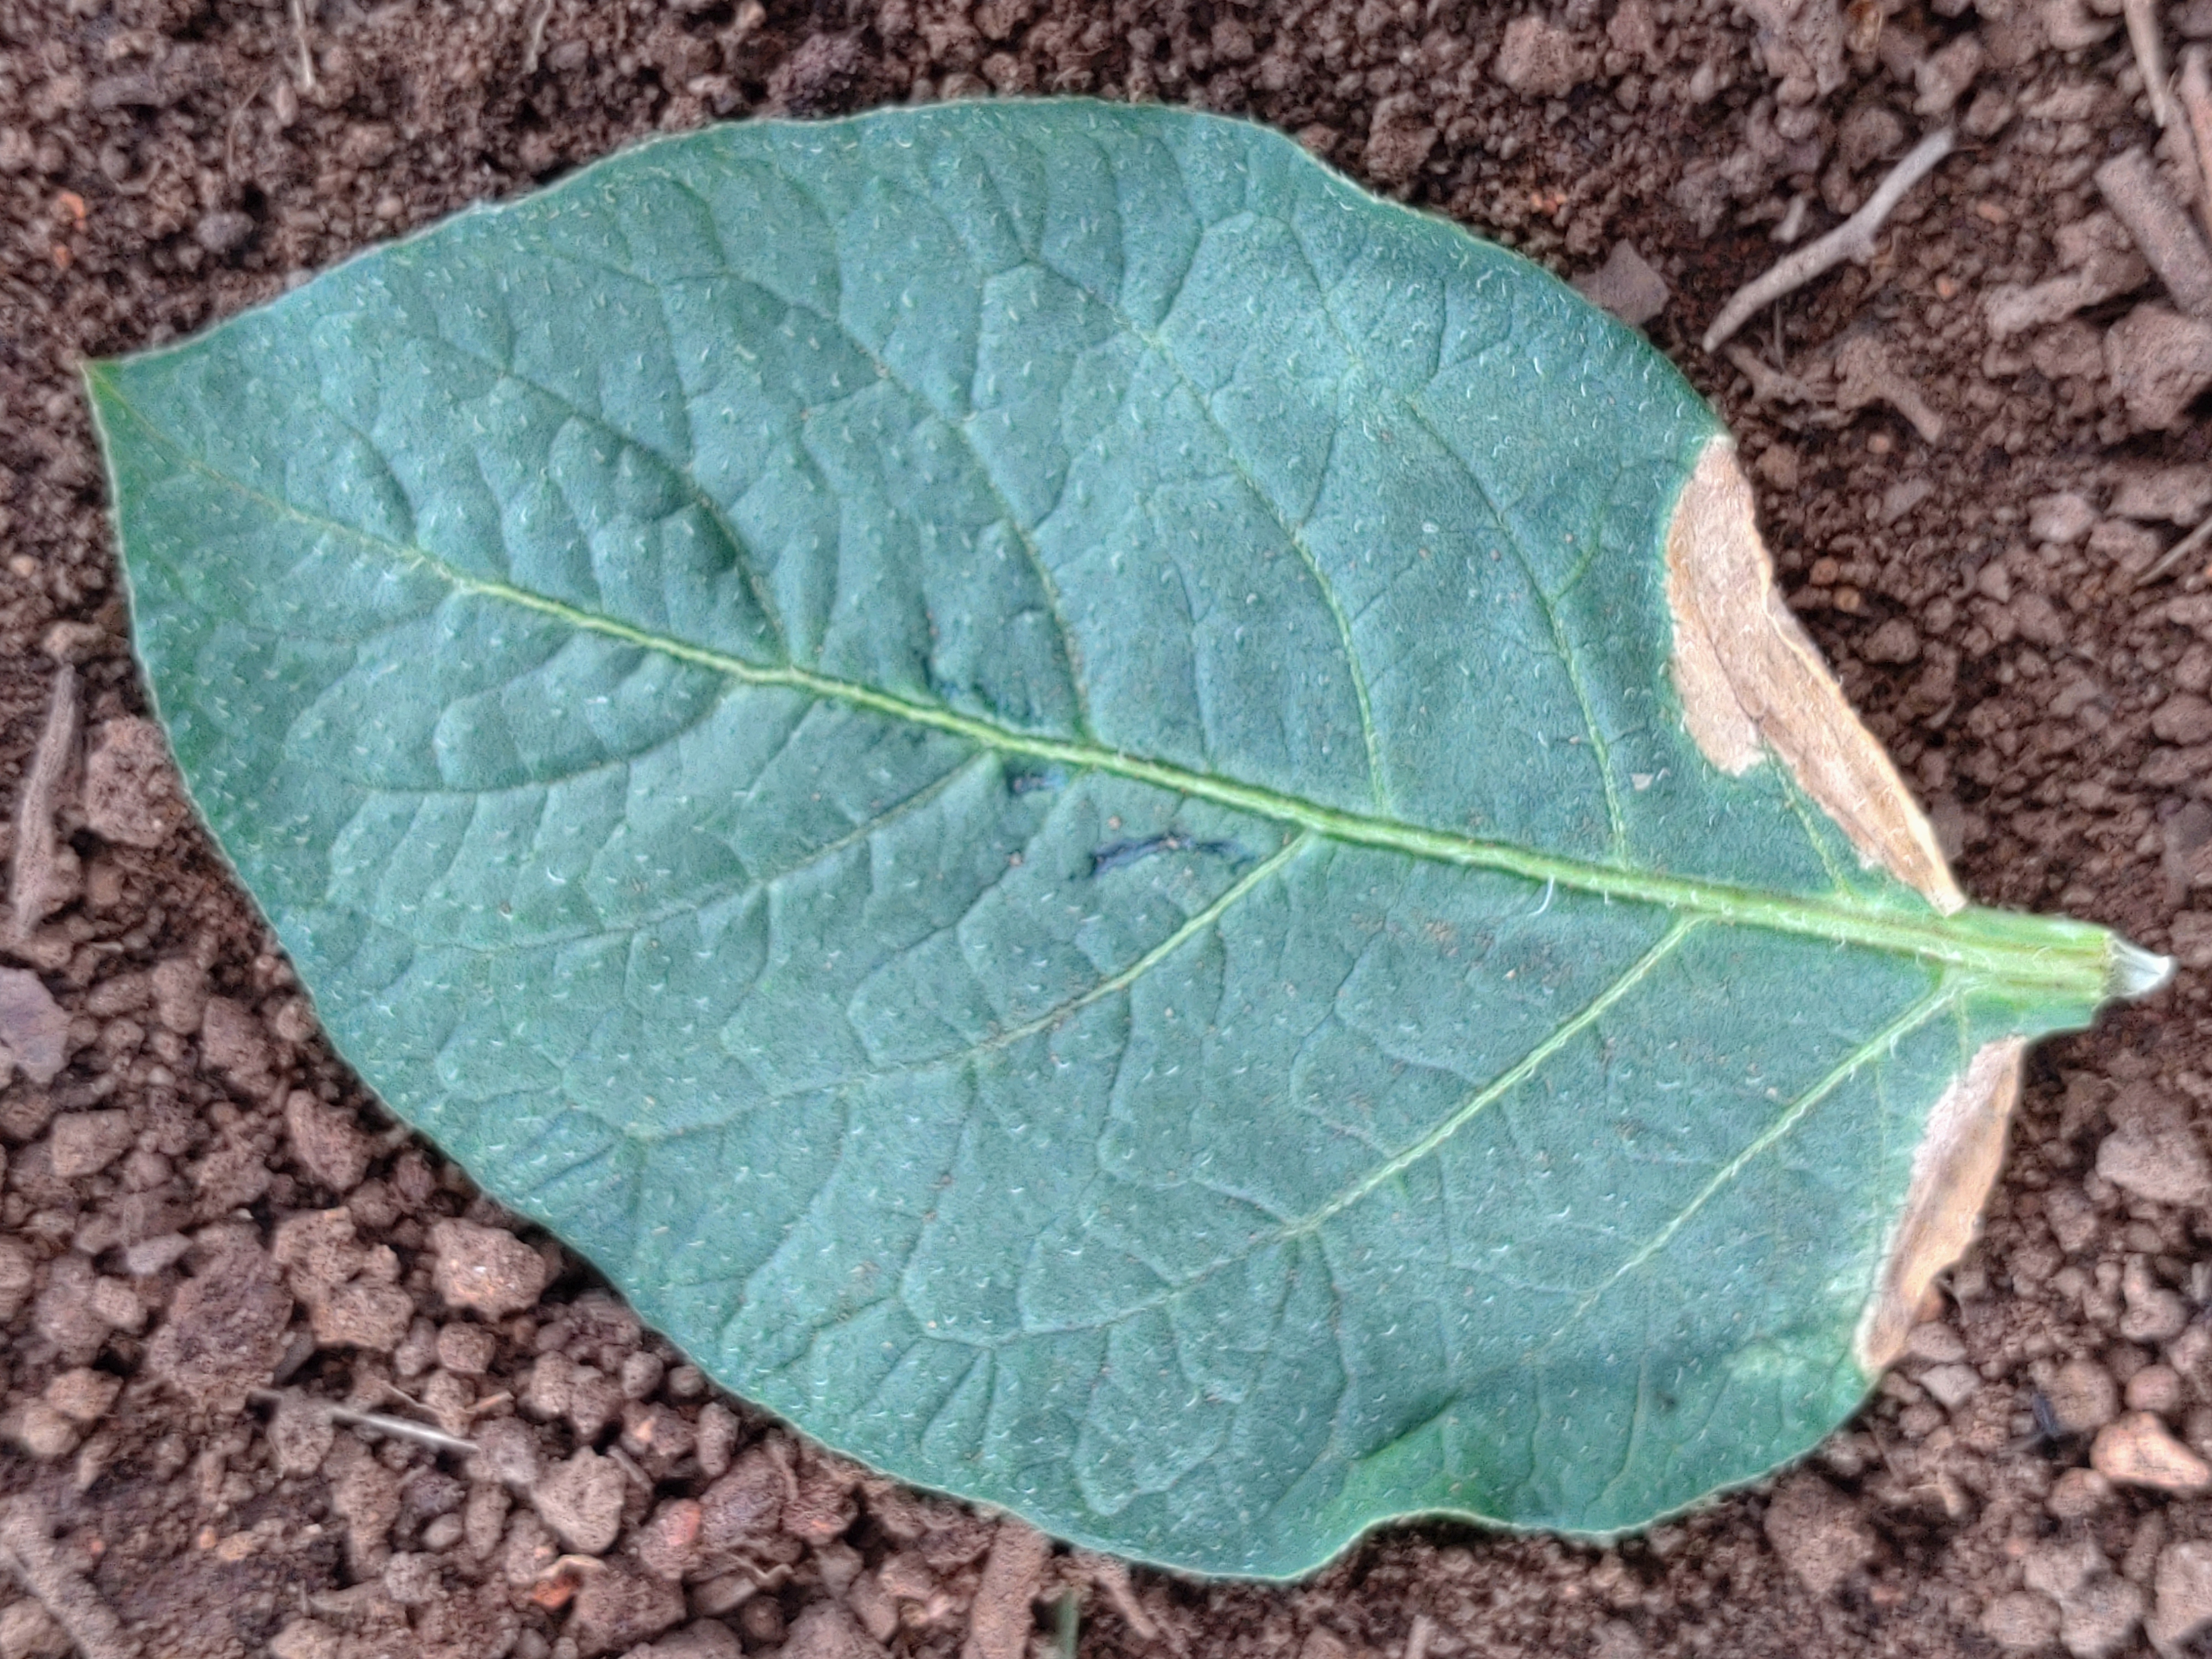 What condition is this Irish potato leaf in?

early blight
